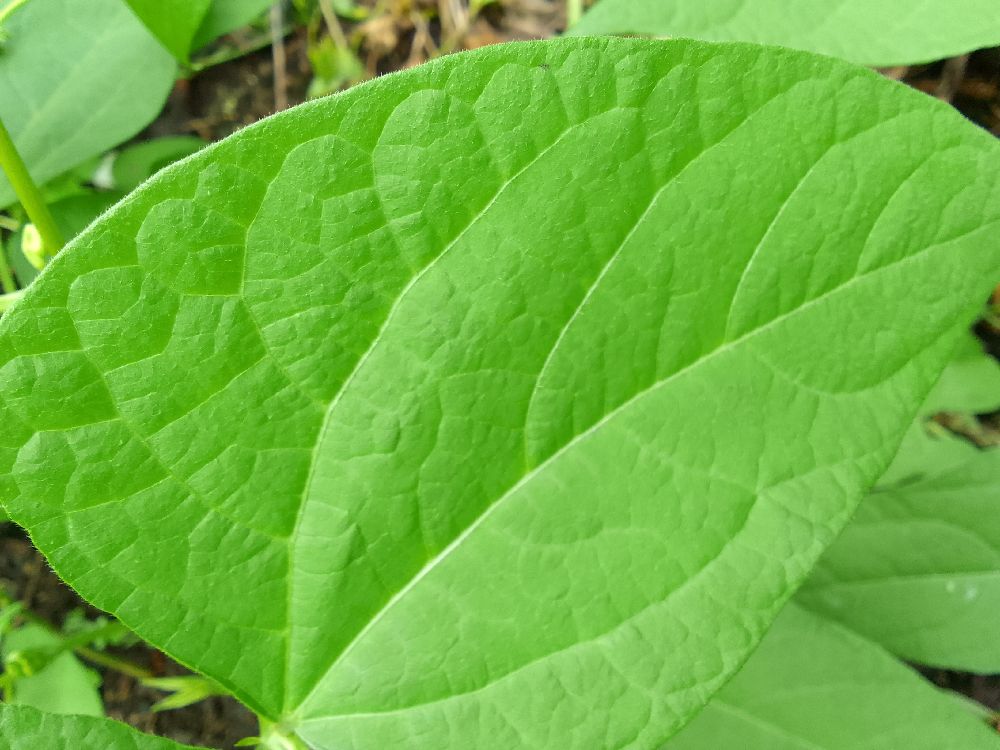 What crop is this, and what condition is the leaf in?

common bean, healthy
